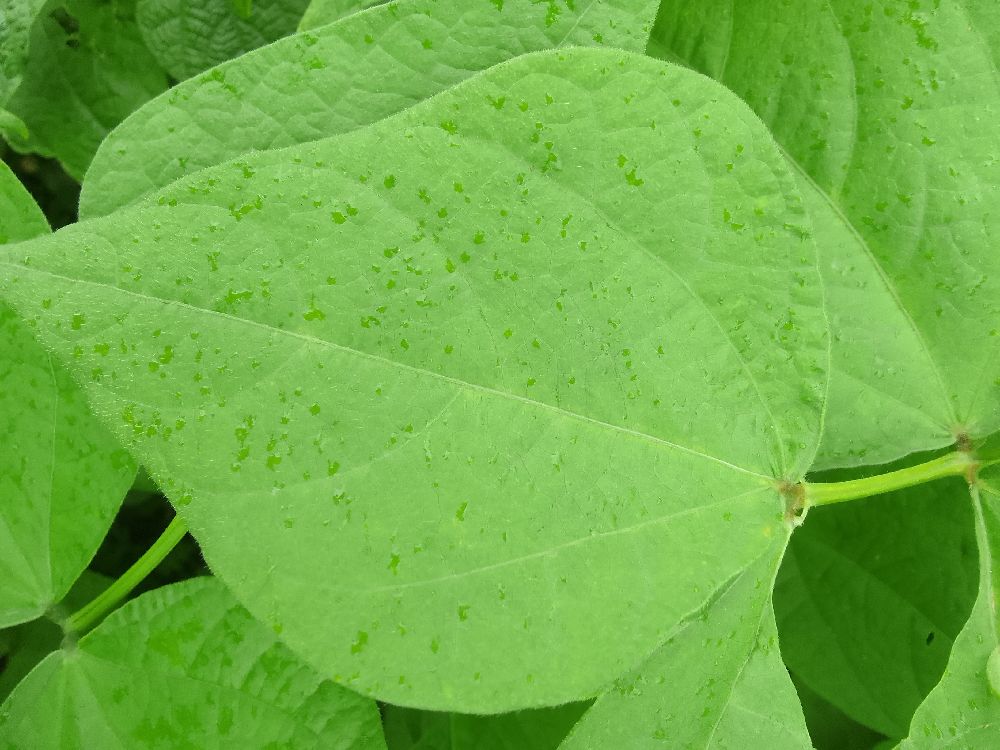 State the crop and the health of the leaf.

common bean, healthy
